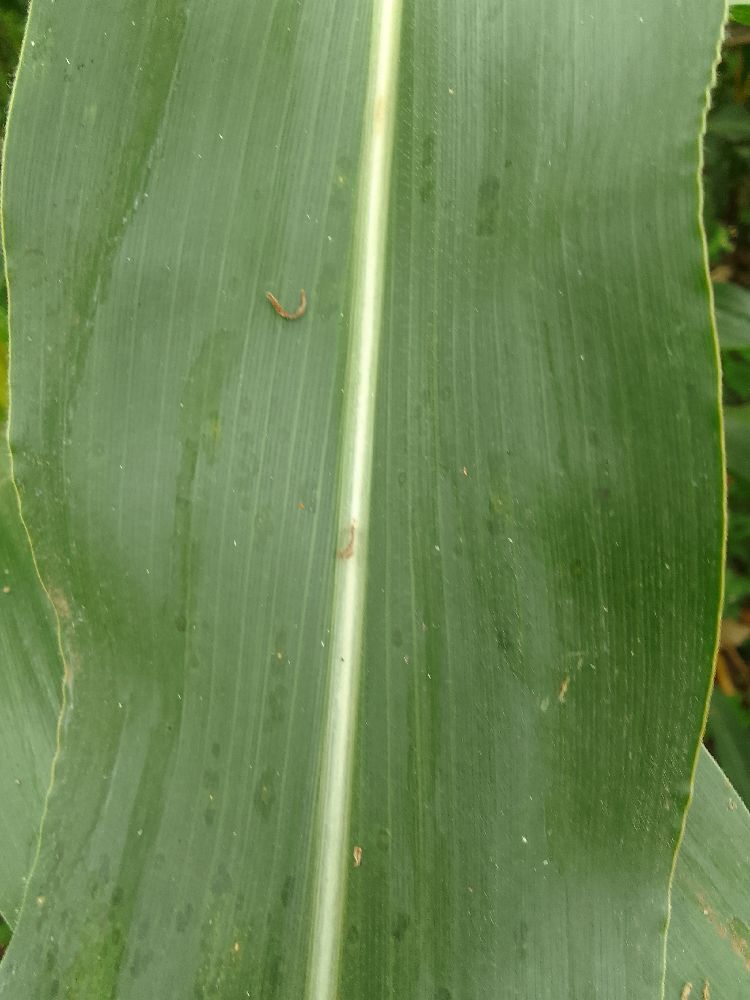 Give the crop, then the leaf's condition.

maize, healthy
